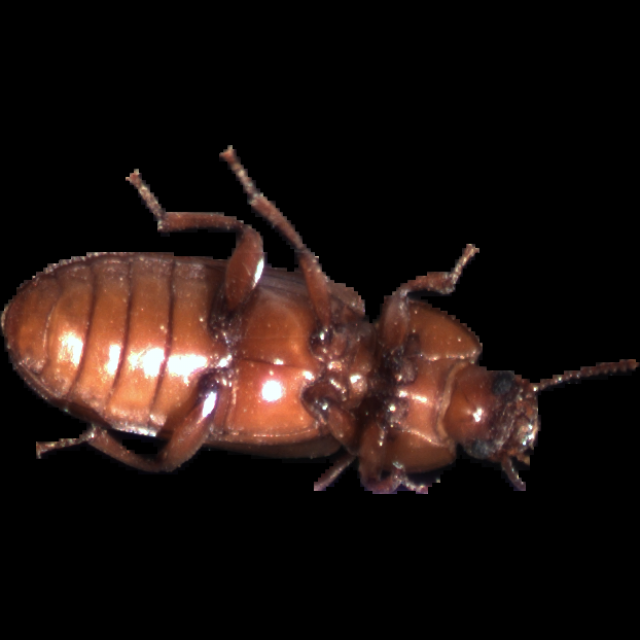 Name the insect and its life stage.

mealworm beetle
